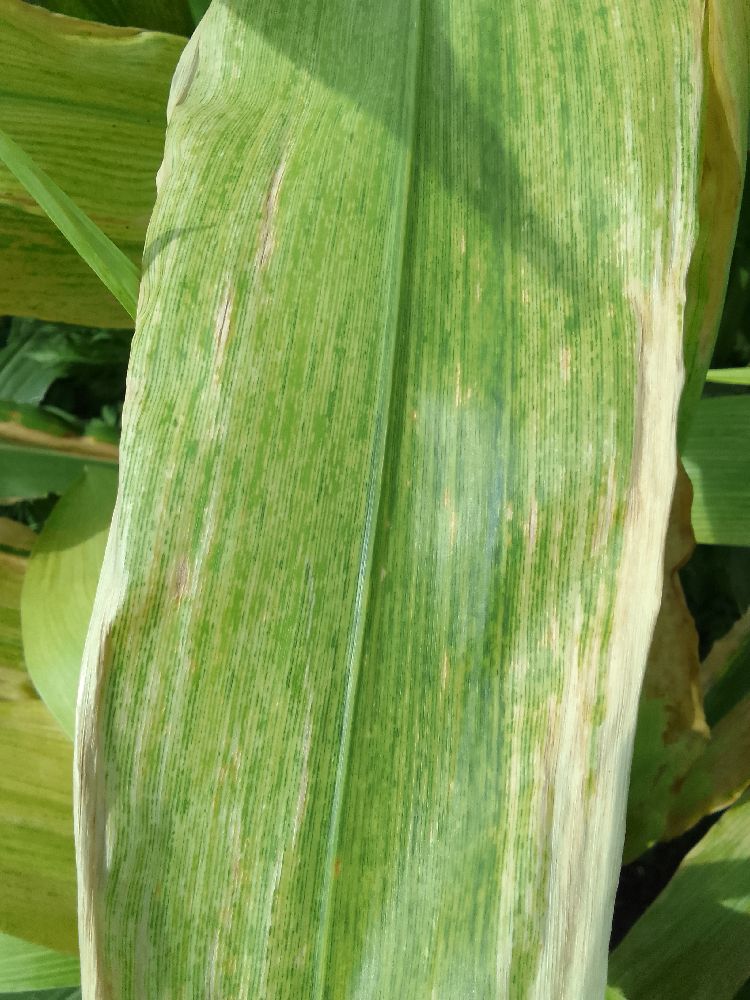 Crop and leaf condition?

maize, maize lethal necrosis
